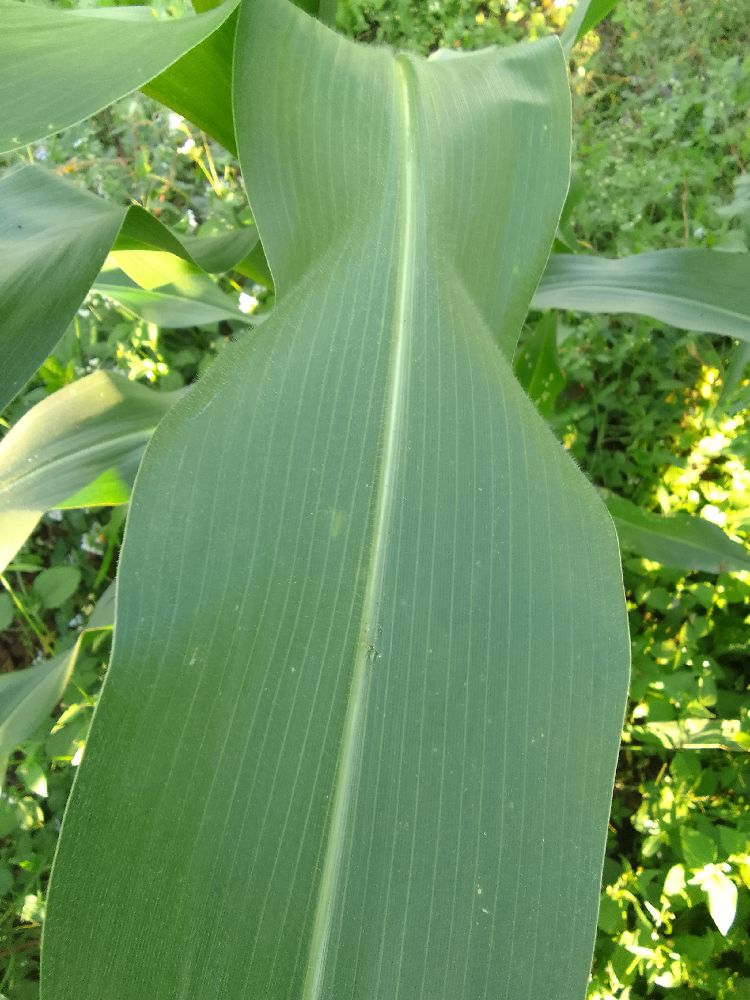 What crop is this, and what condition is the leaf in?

maize, healthy
